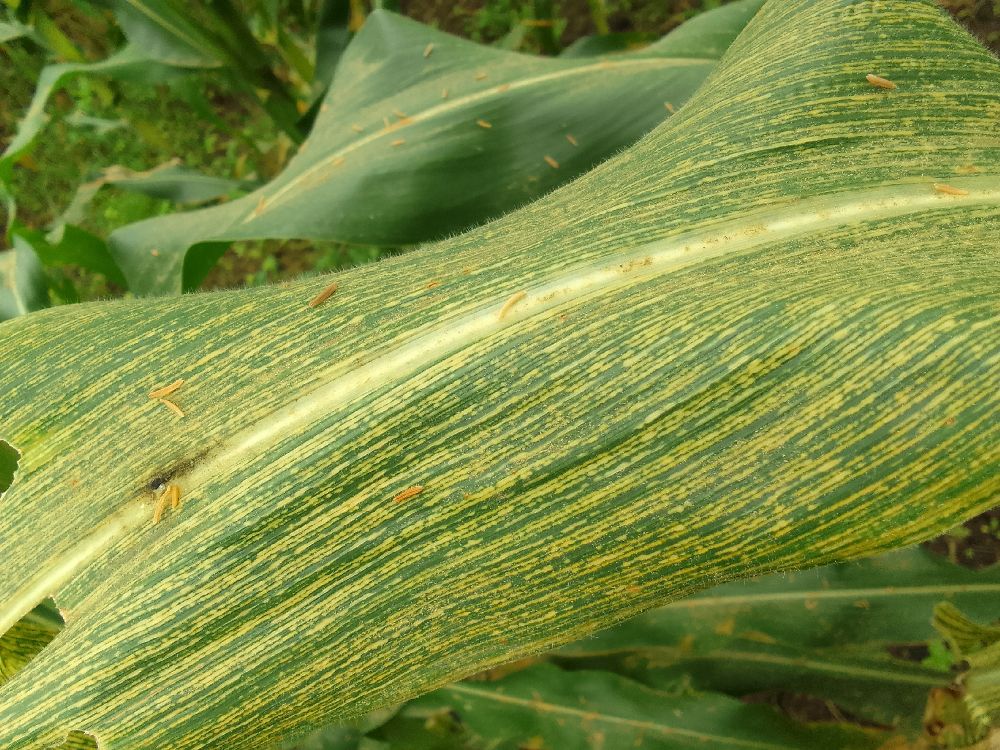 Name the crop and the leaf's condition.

maize, maize streak virus
